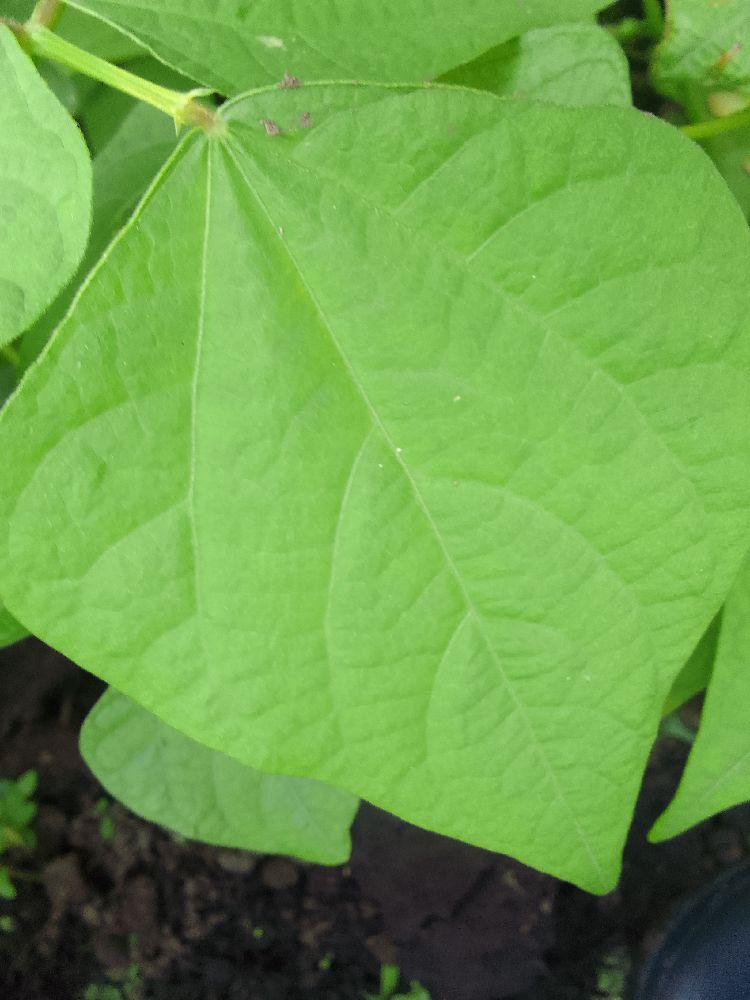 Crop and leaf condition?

common bean, healthy
